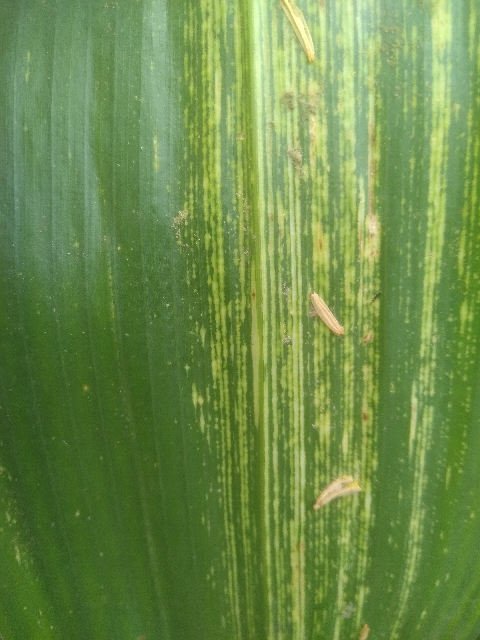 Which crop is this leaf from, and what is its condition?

maize, maize streak virus
